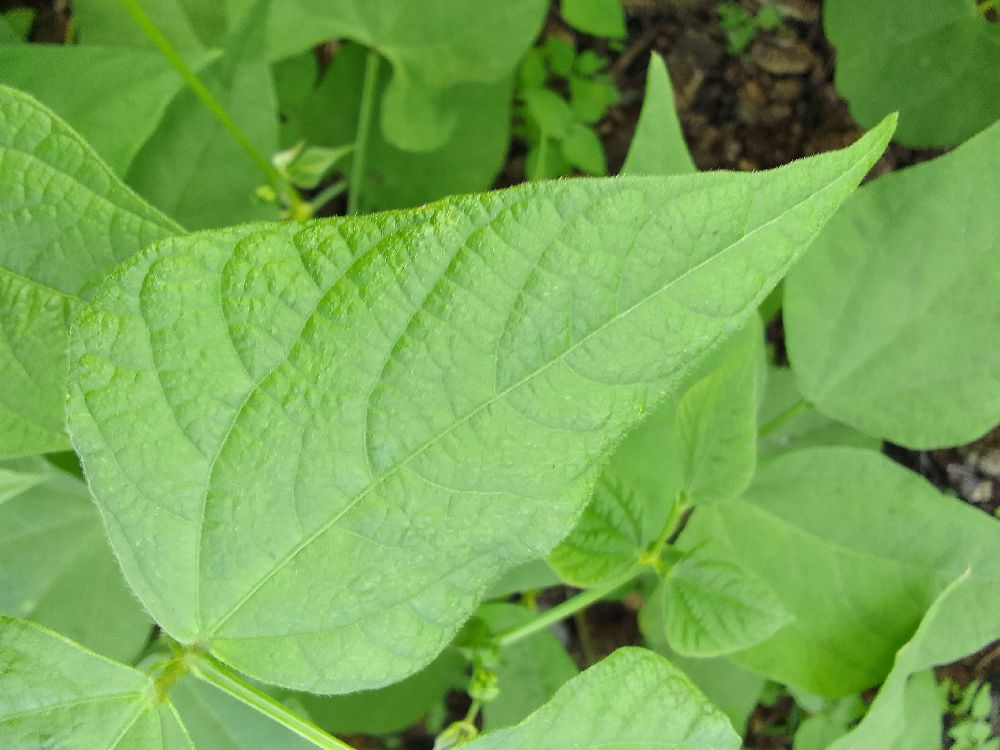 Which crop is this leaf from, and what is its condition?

common bean, healthy
